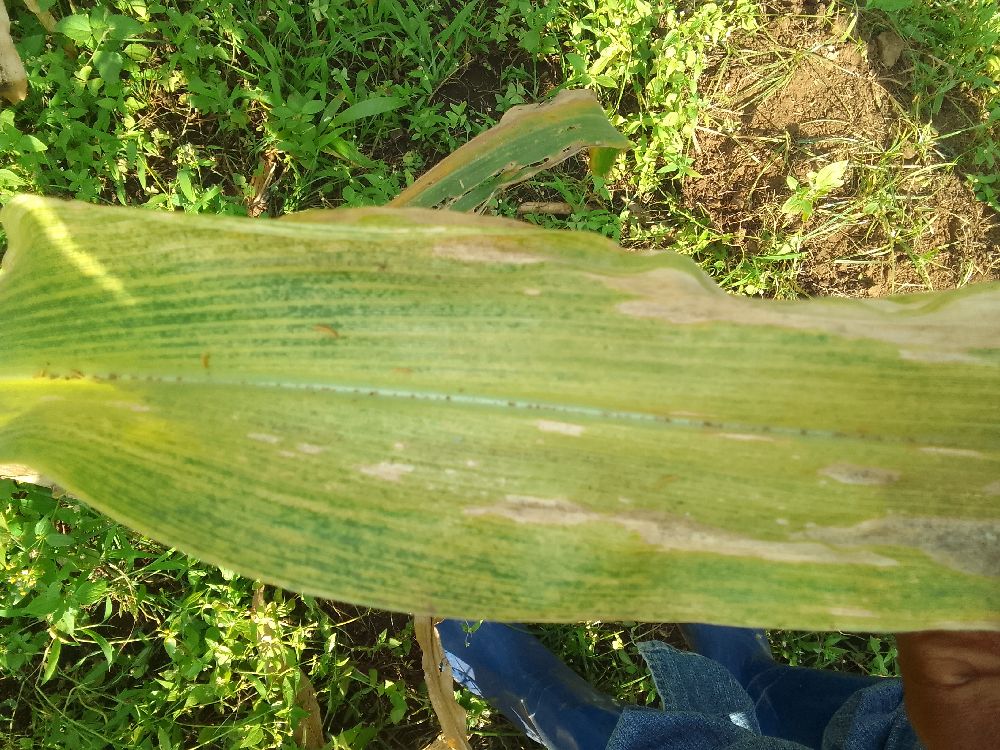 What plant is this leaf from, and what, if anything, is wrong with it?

maize, maize lethal necrosis
